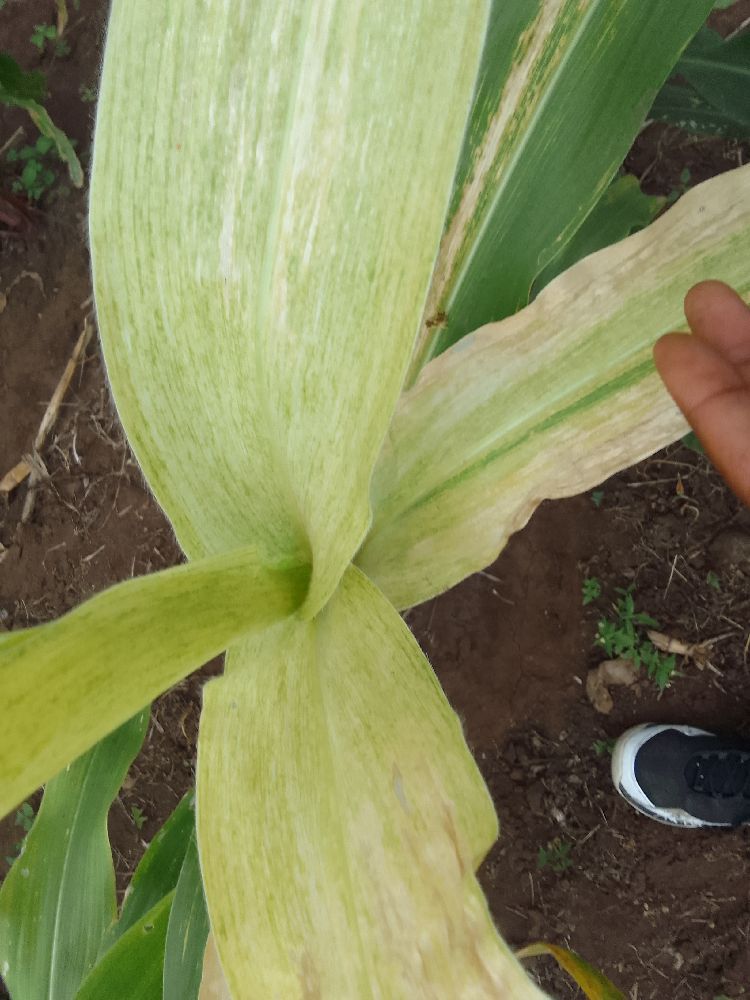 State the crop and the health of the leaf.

maize, maize lethal necrosis
